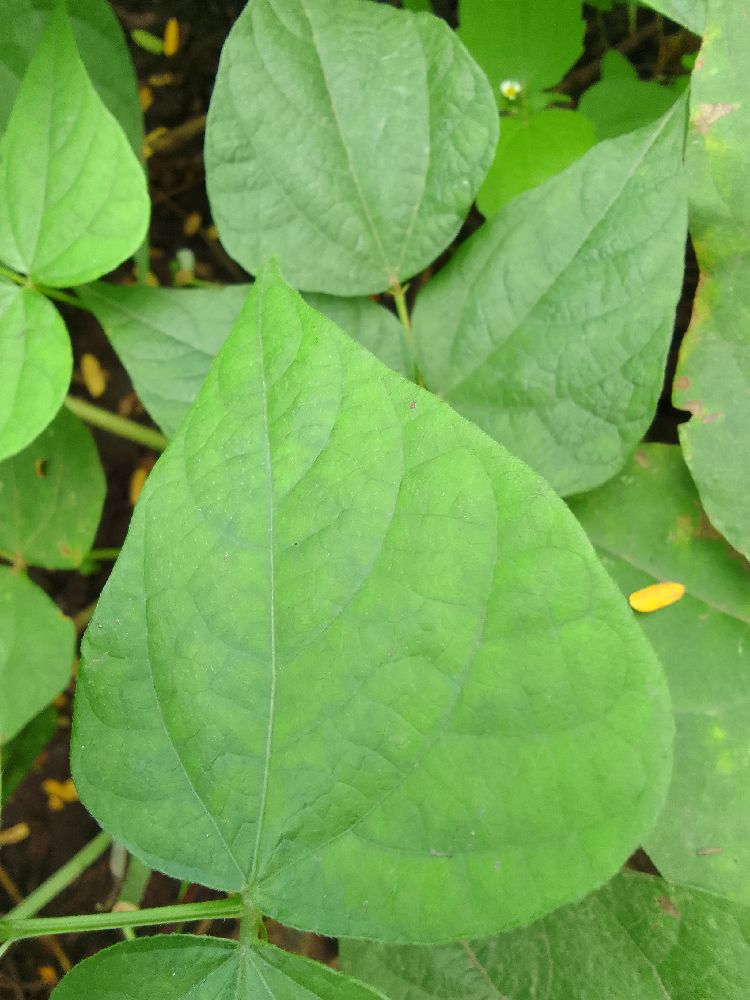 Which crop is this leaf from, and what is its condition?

common bean, healthy
